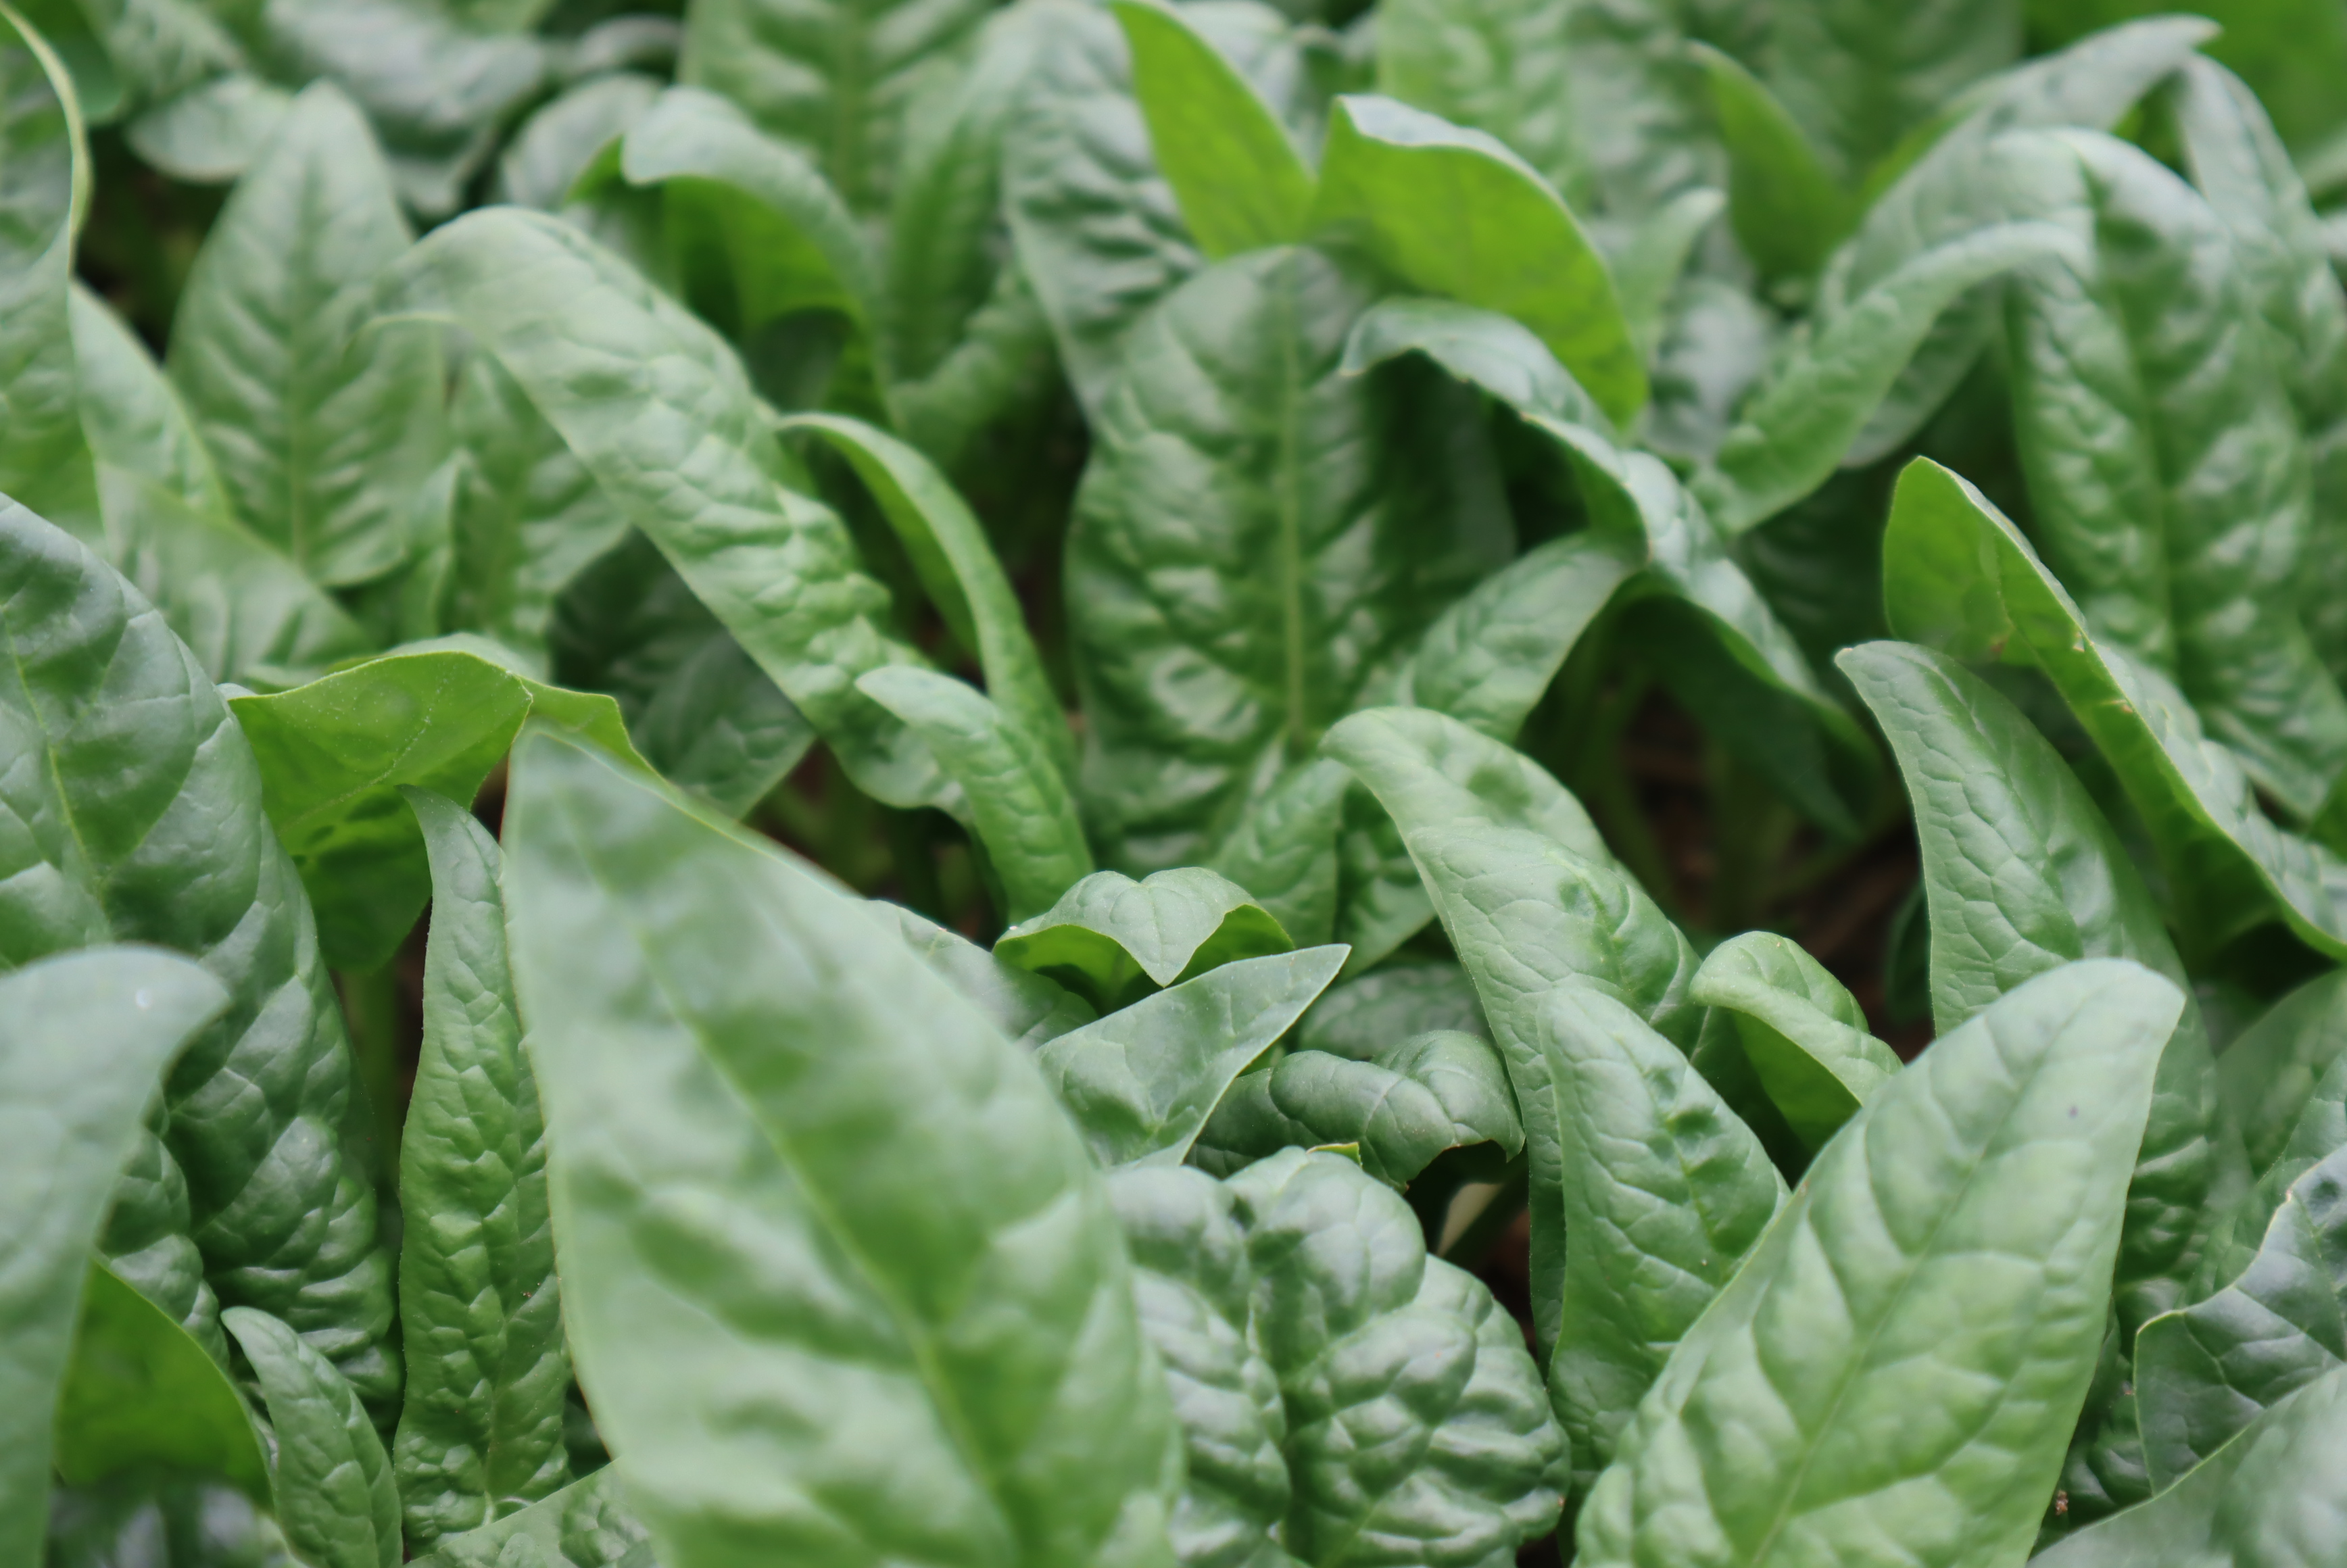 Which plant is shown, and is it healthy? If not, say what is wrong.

spinach, healthy
